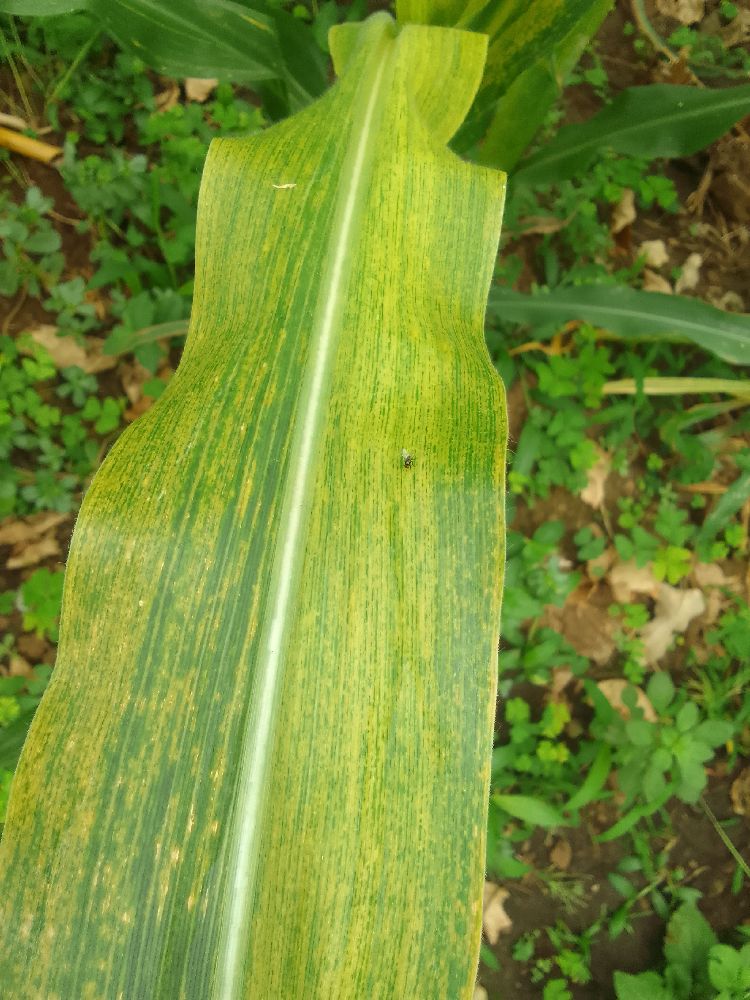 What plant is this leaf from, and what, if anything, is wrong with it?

maize, maize lethal necrosis
